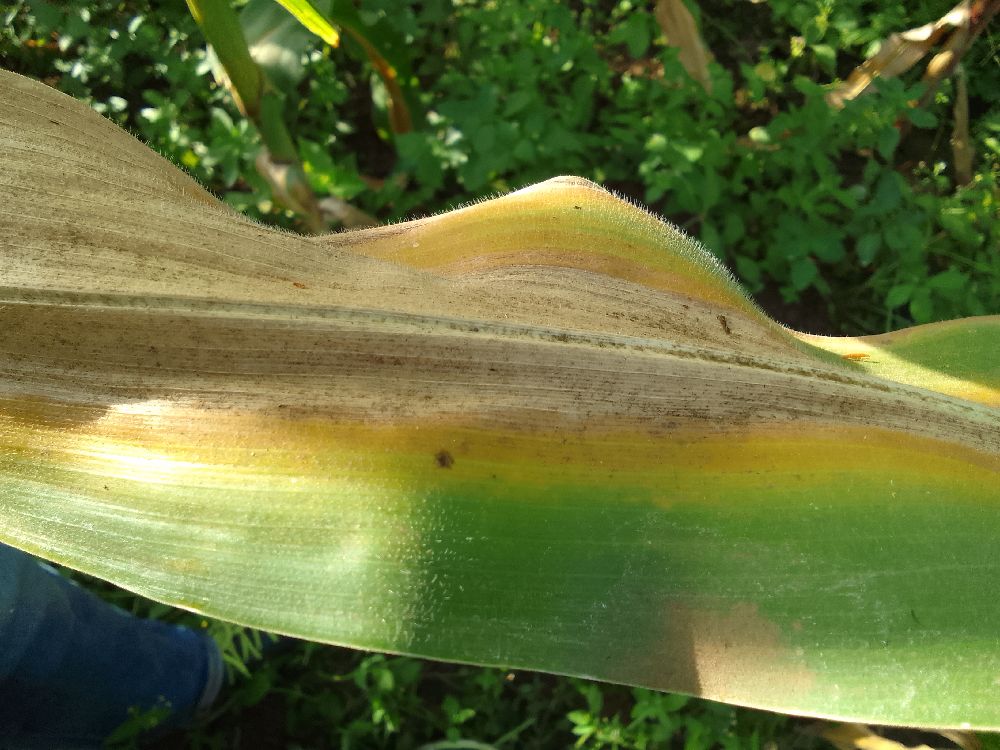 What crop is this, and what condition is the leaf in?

maize, maize lethal necrosis
